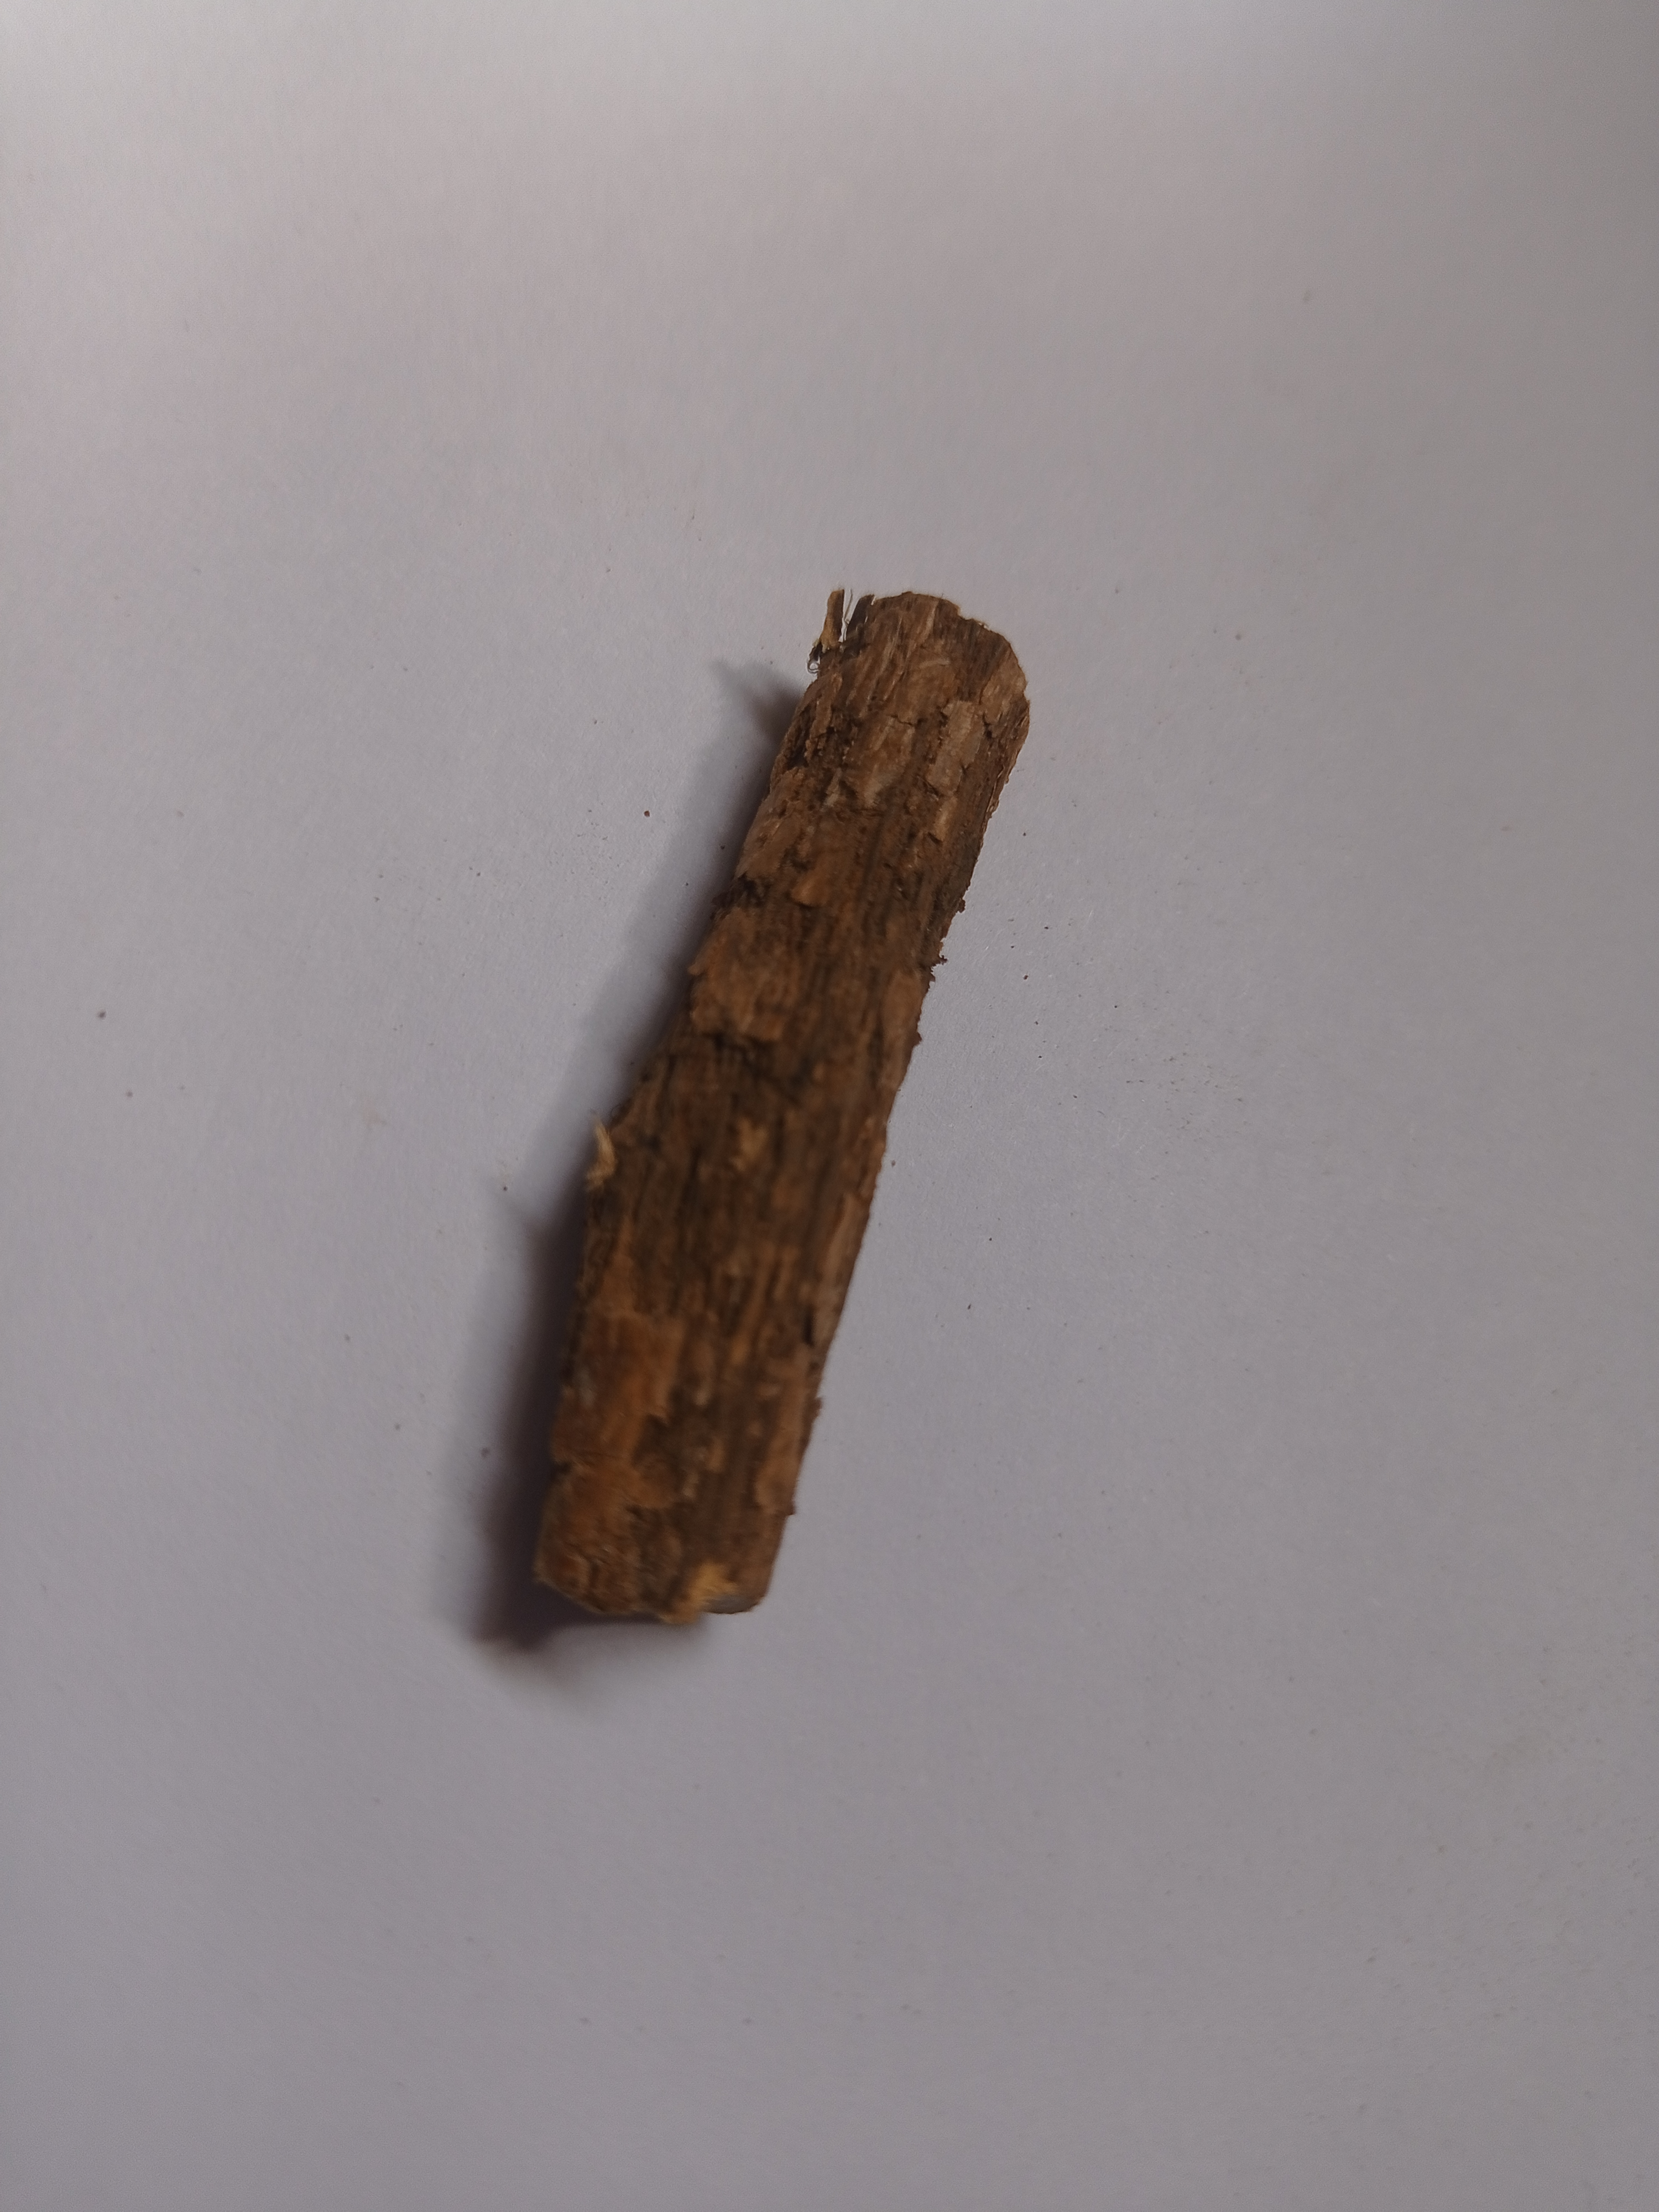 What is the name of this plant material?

jesthamadh
